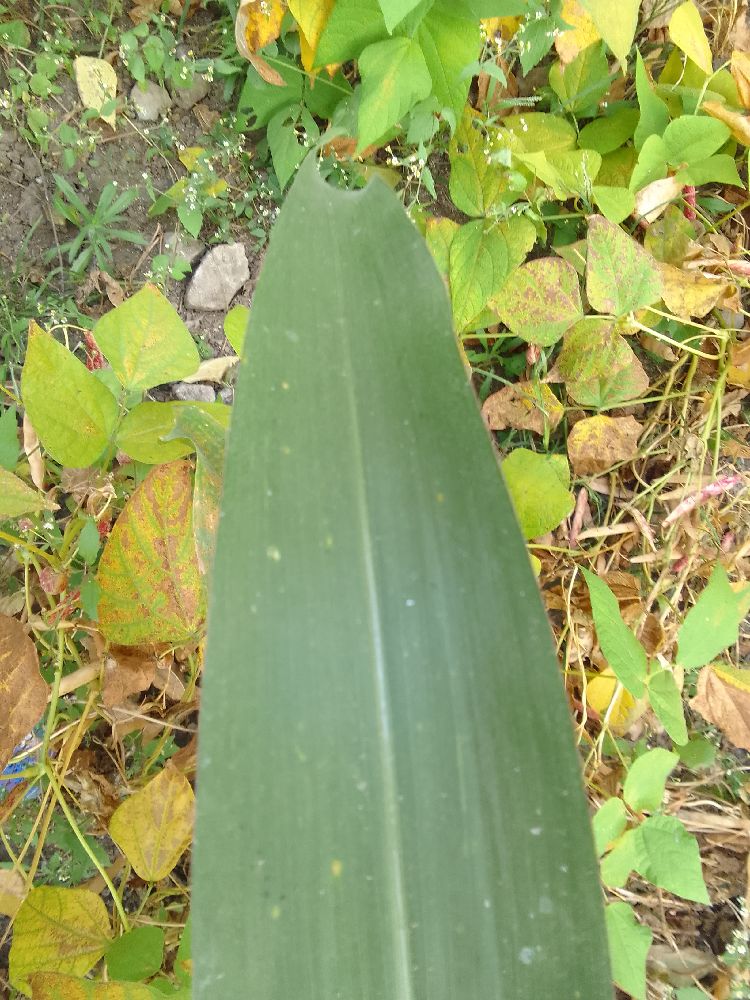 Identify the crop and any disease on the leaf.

maize, healthy
